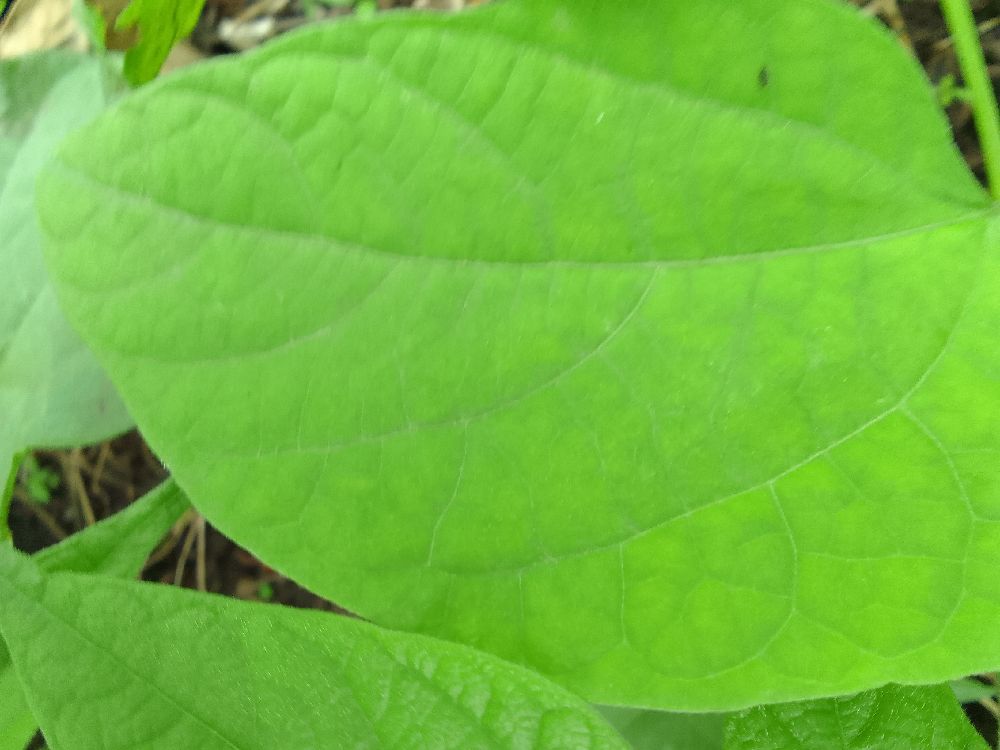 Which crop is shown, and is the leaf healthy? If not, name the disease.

common bean, healthy
